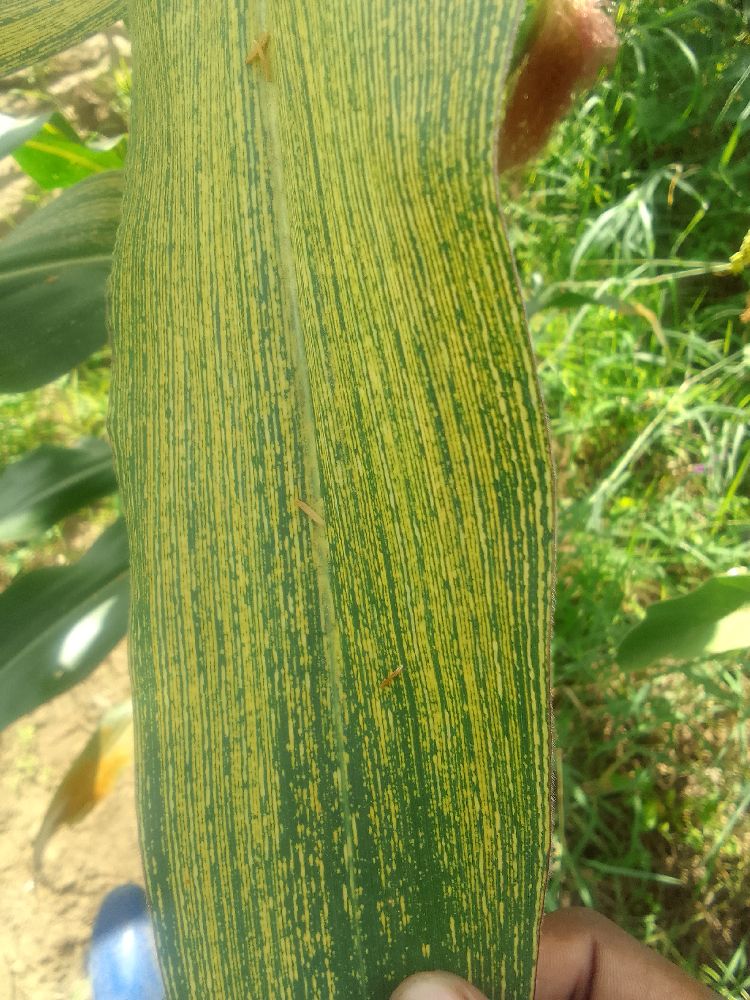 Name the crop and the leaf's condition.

maize, maize streak virus
